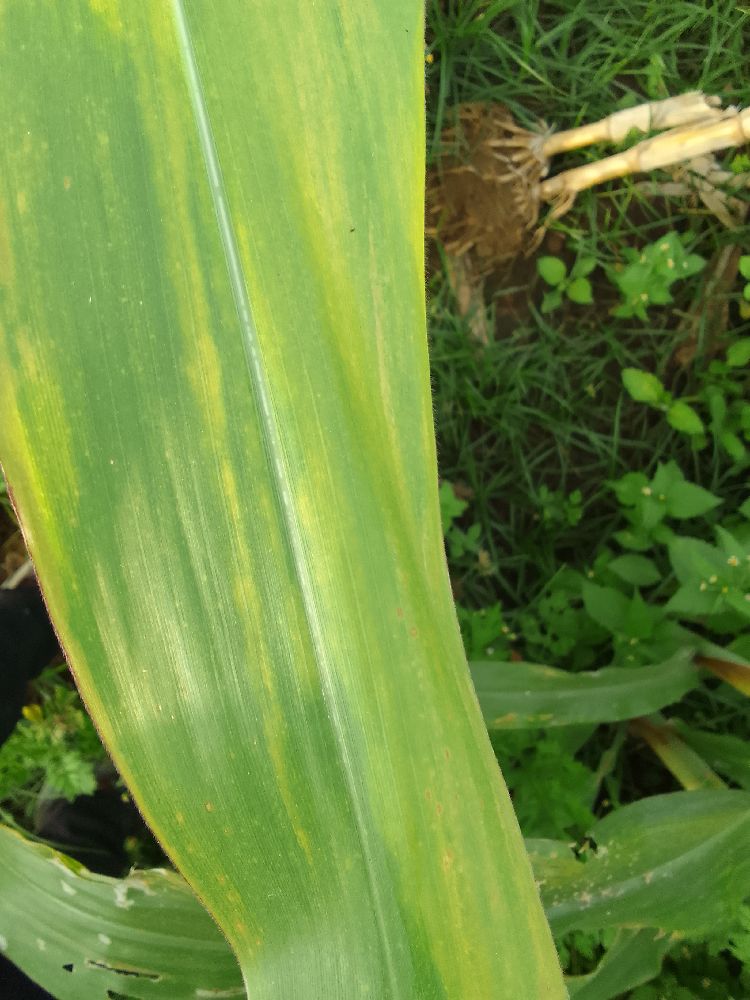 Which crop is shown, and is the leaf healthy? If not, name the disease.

maize, maize lethal necrosis
